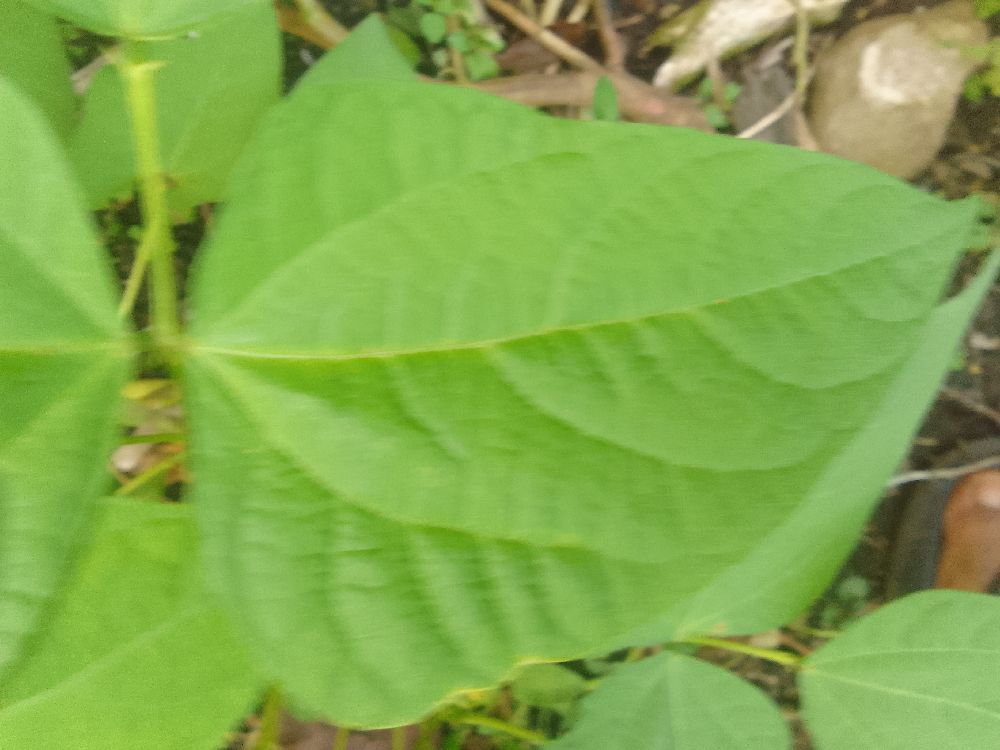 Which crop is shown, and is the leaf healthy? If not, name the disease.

common bean, healthy
